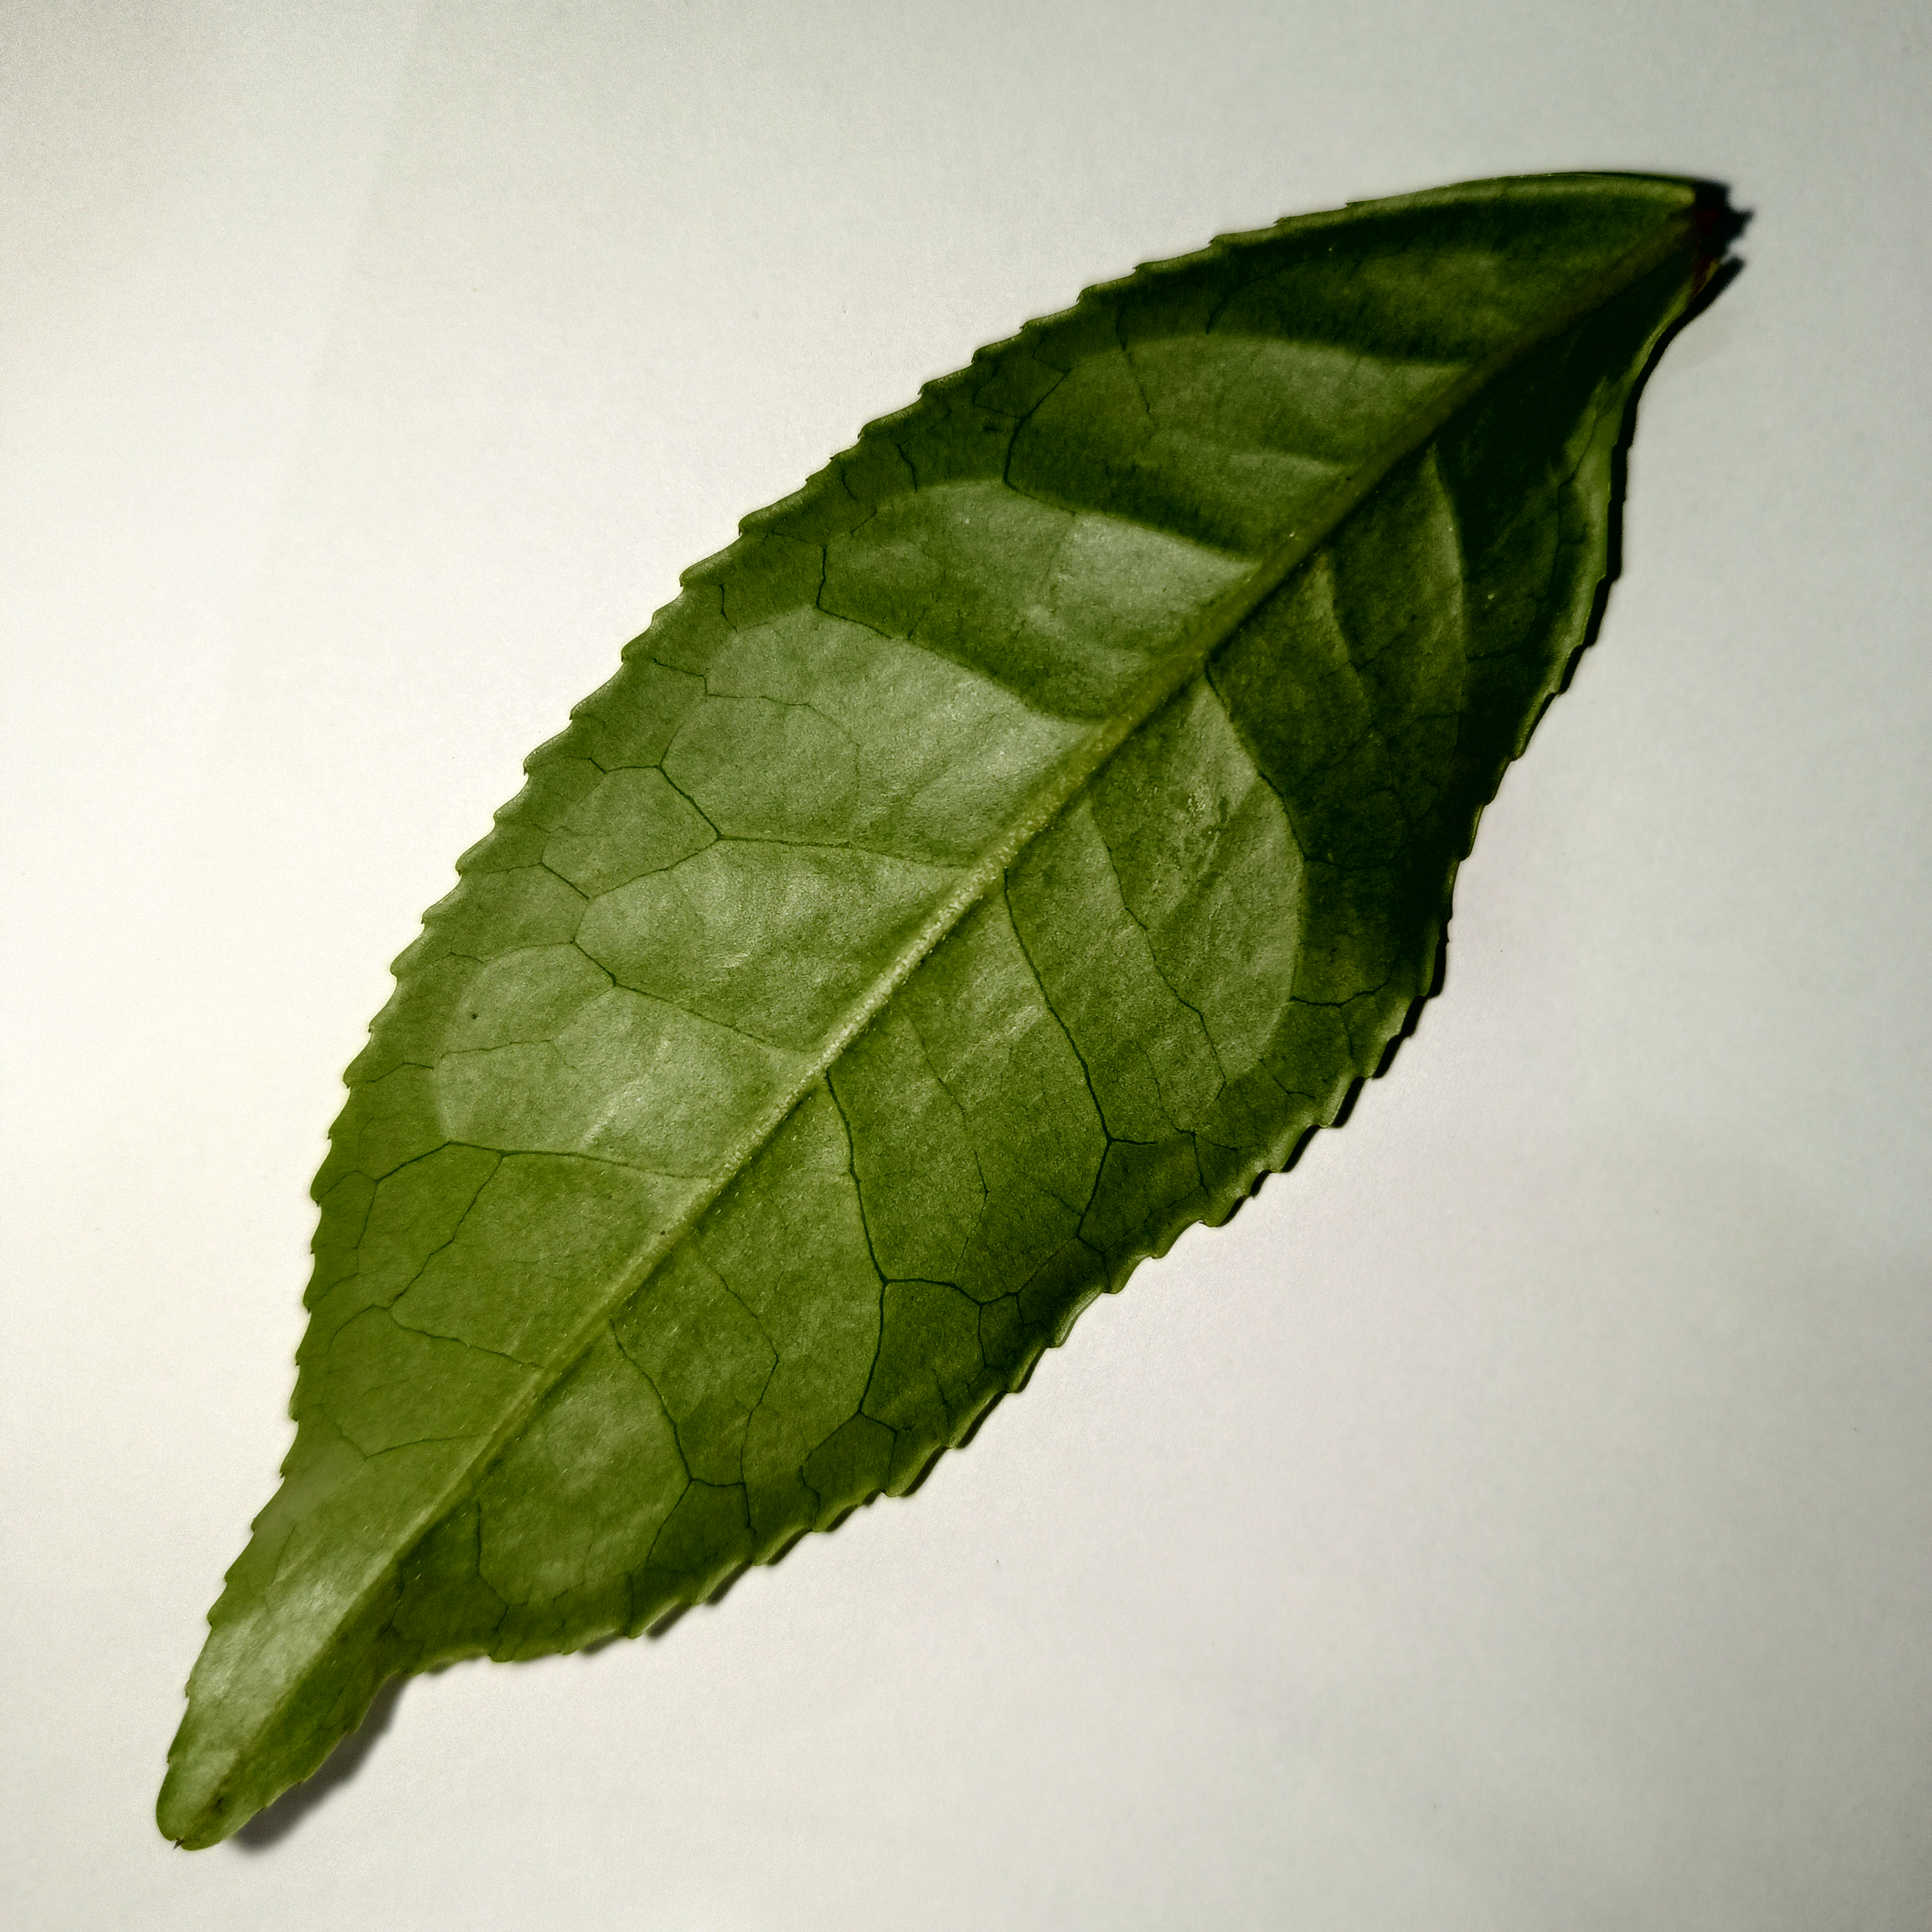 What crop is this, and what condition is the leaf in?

tea, healthy
